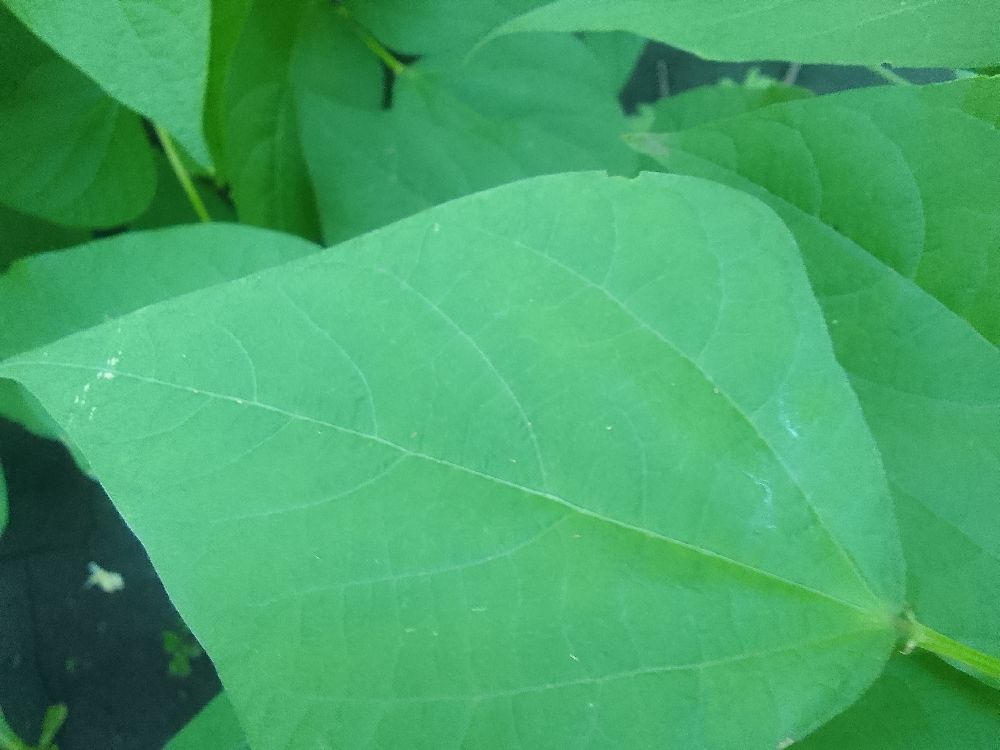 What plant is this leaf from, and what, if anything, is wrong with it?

common bean, healthy
